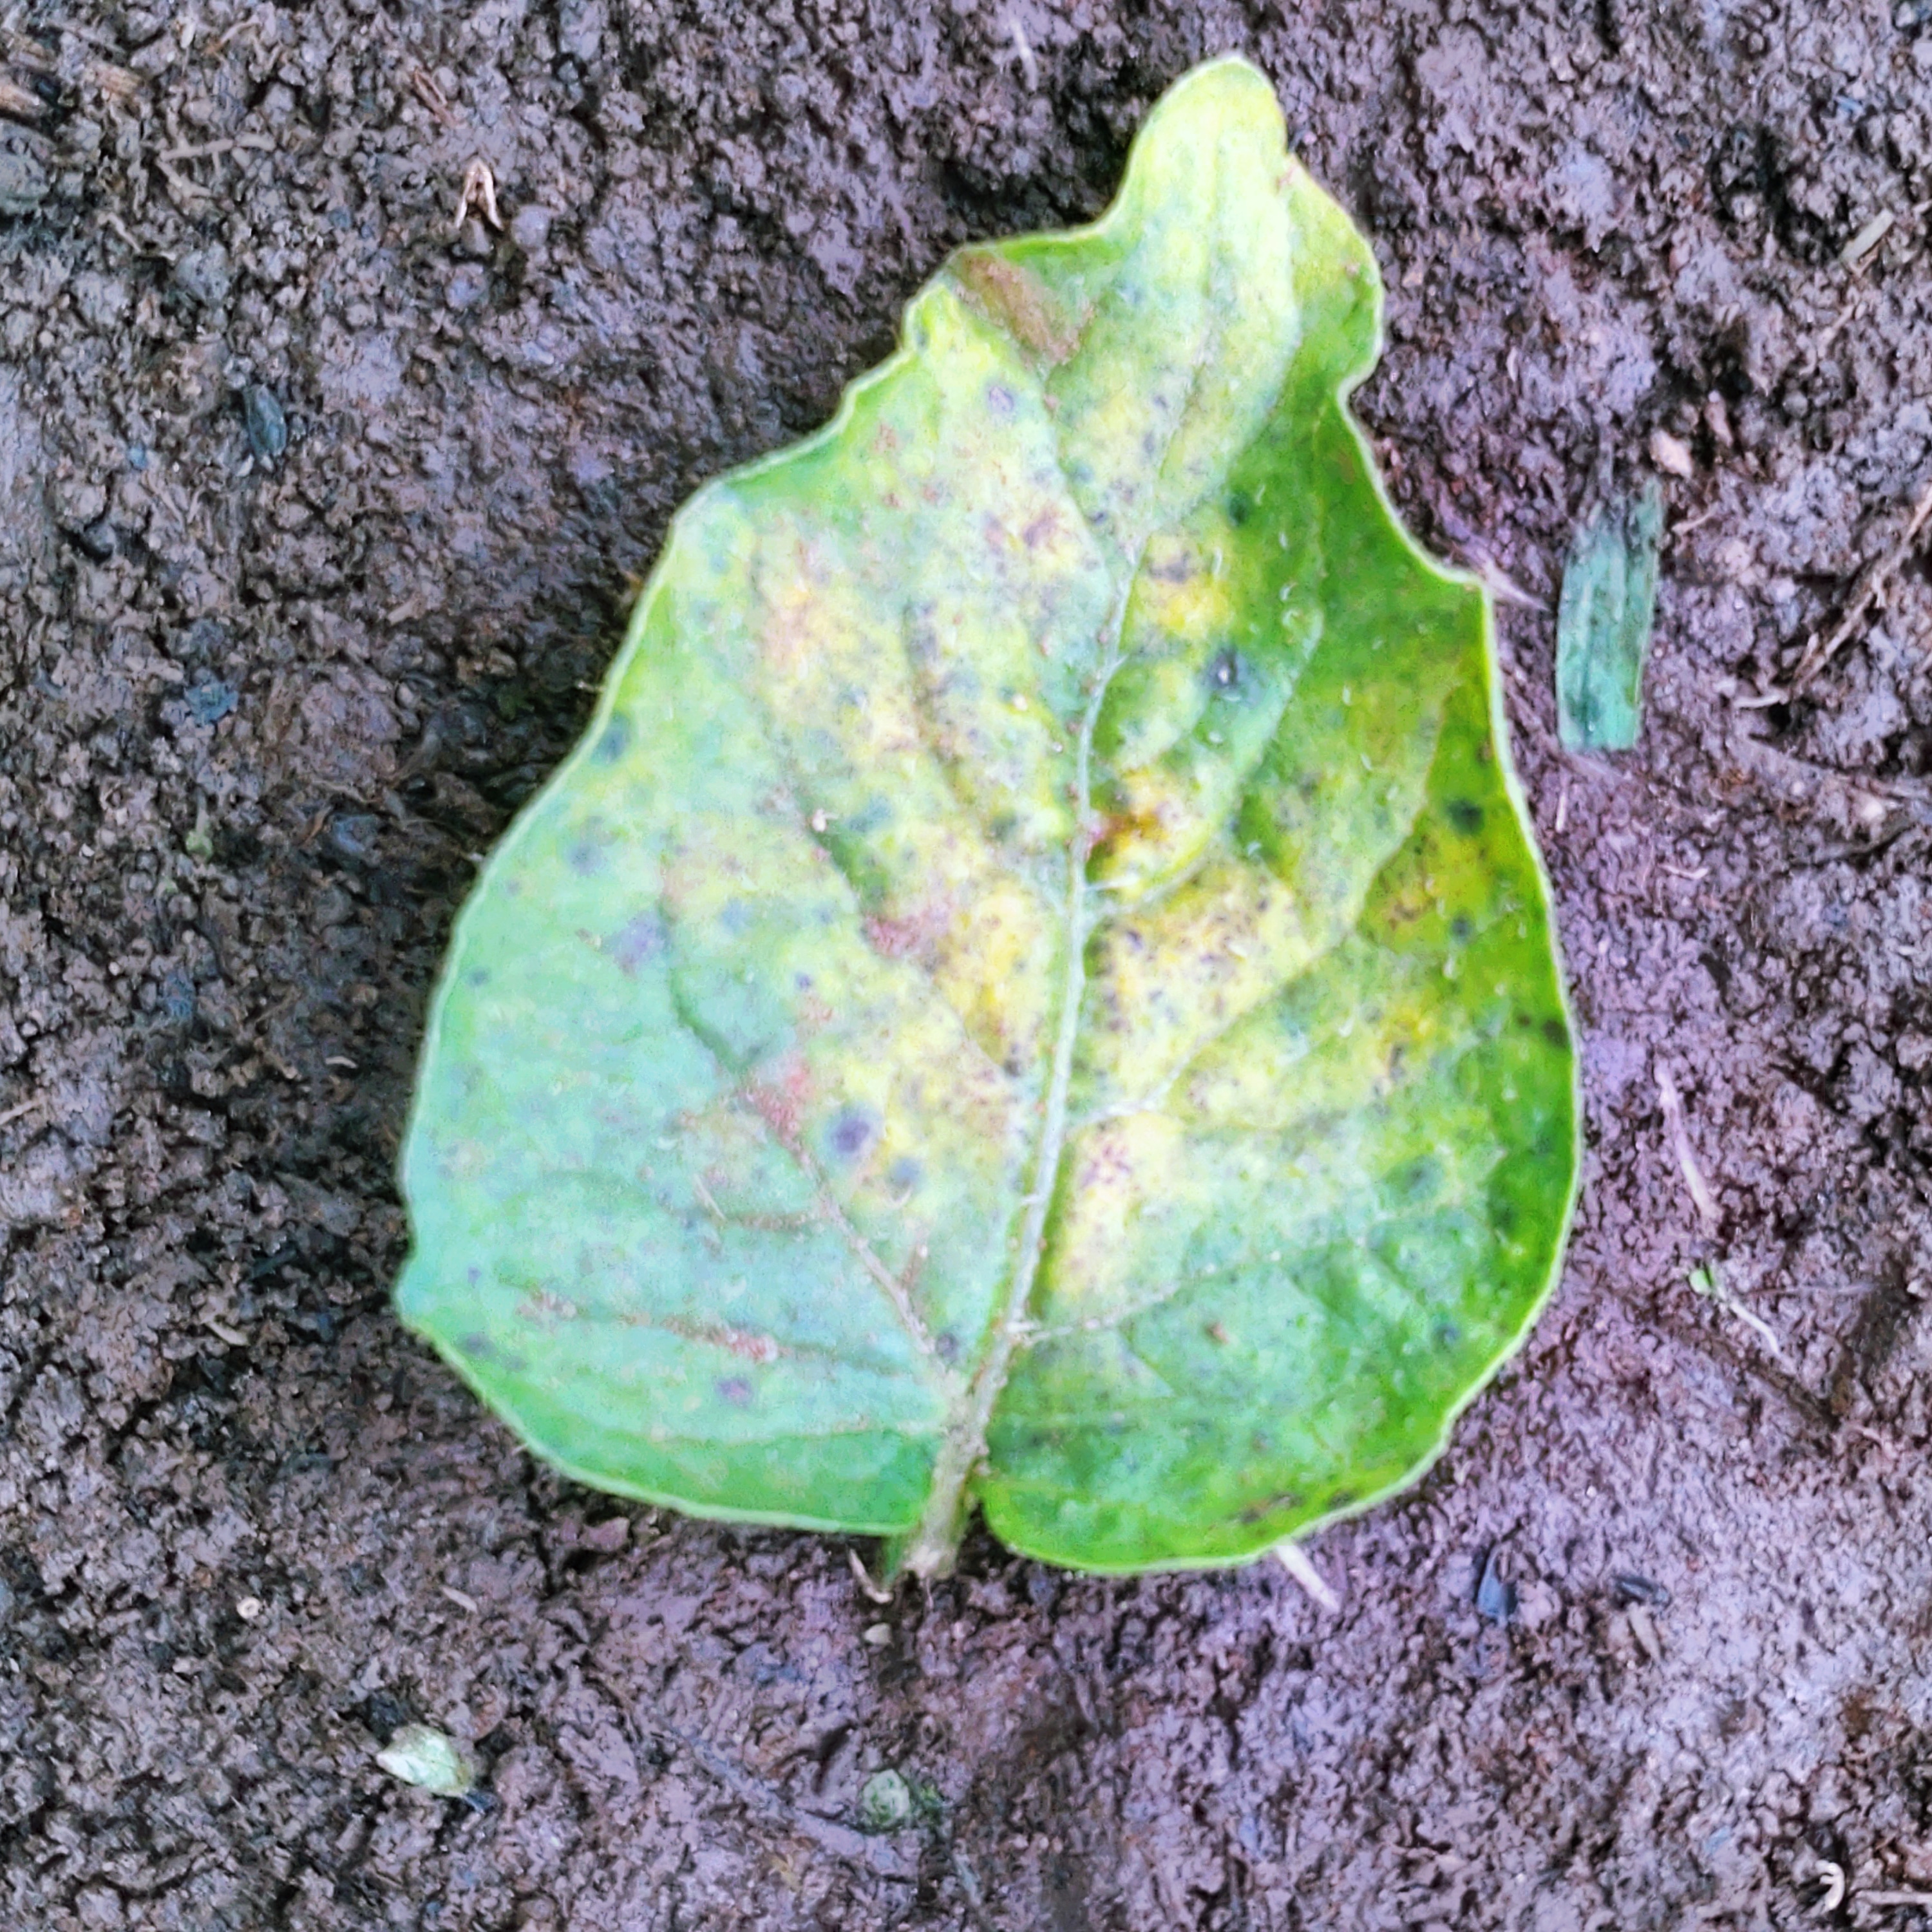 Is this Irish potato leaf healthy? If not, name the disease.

late blight
